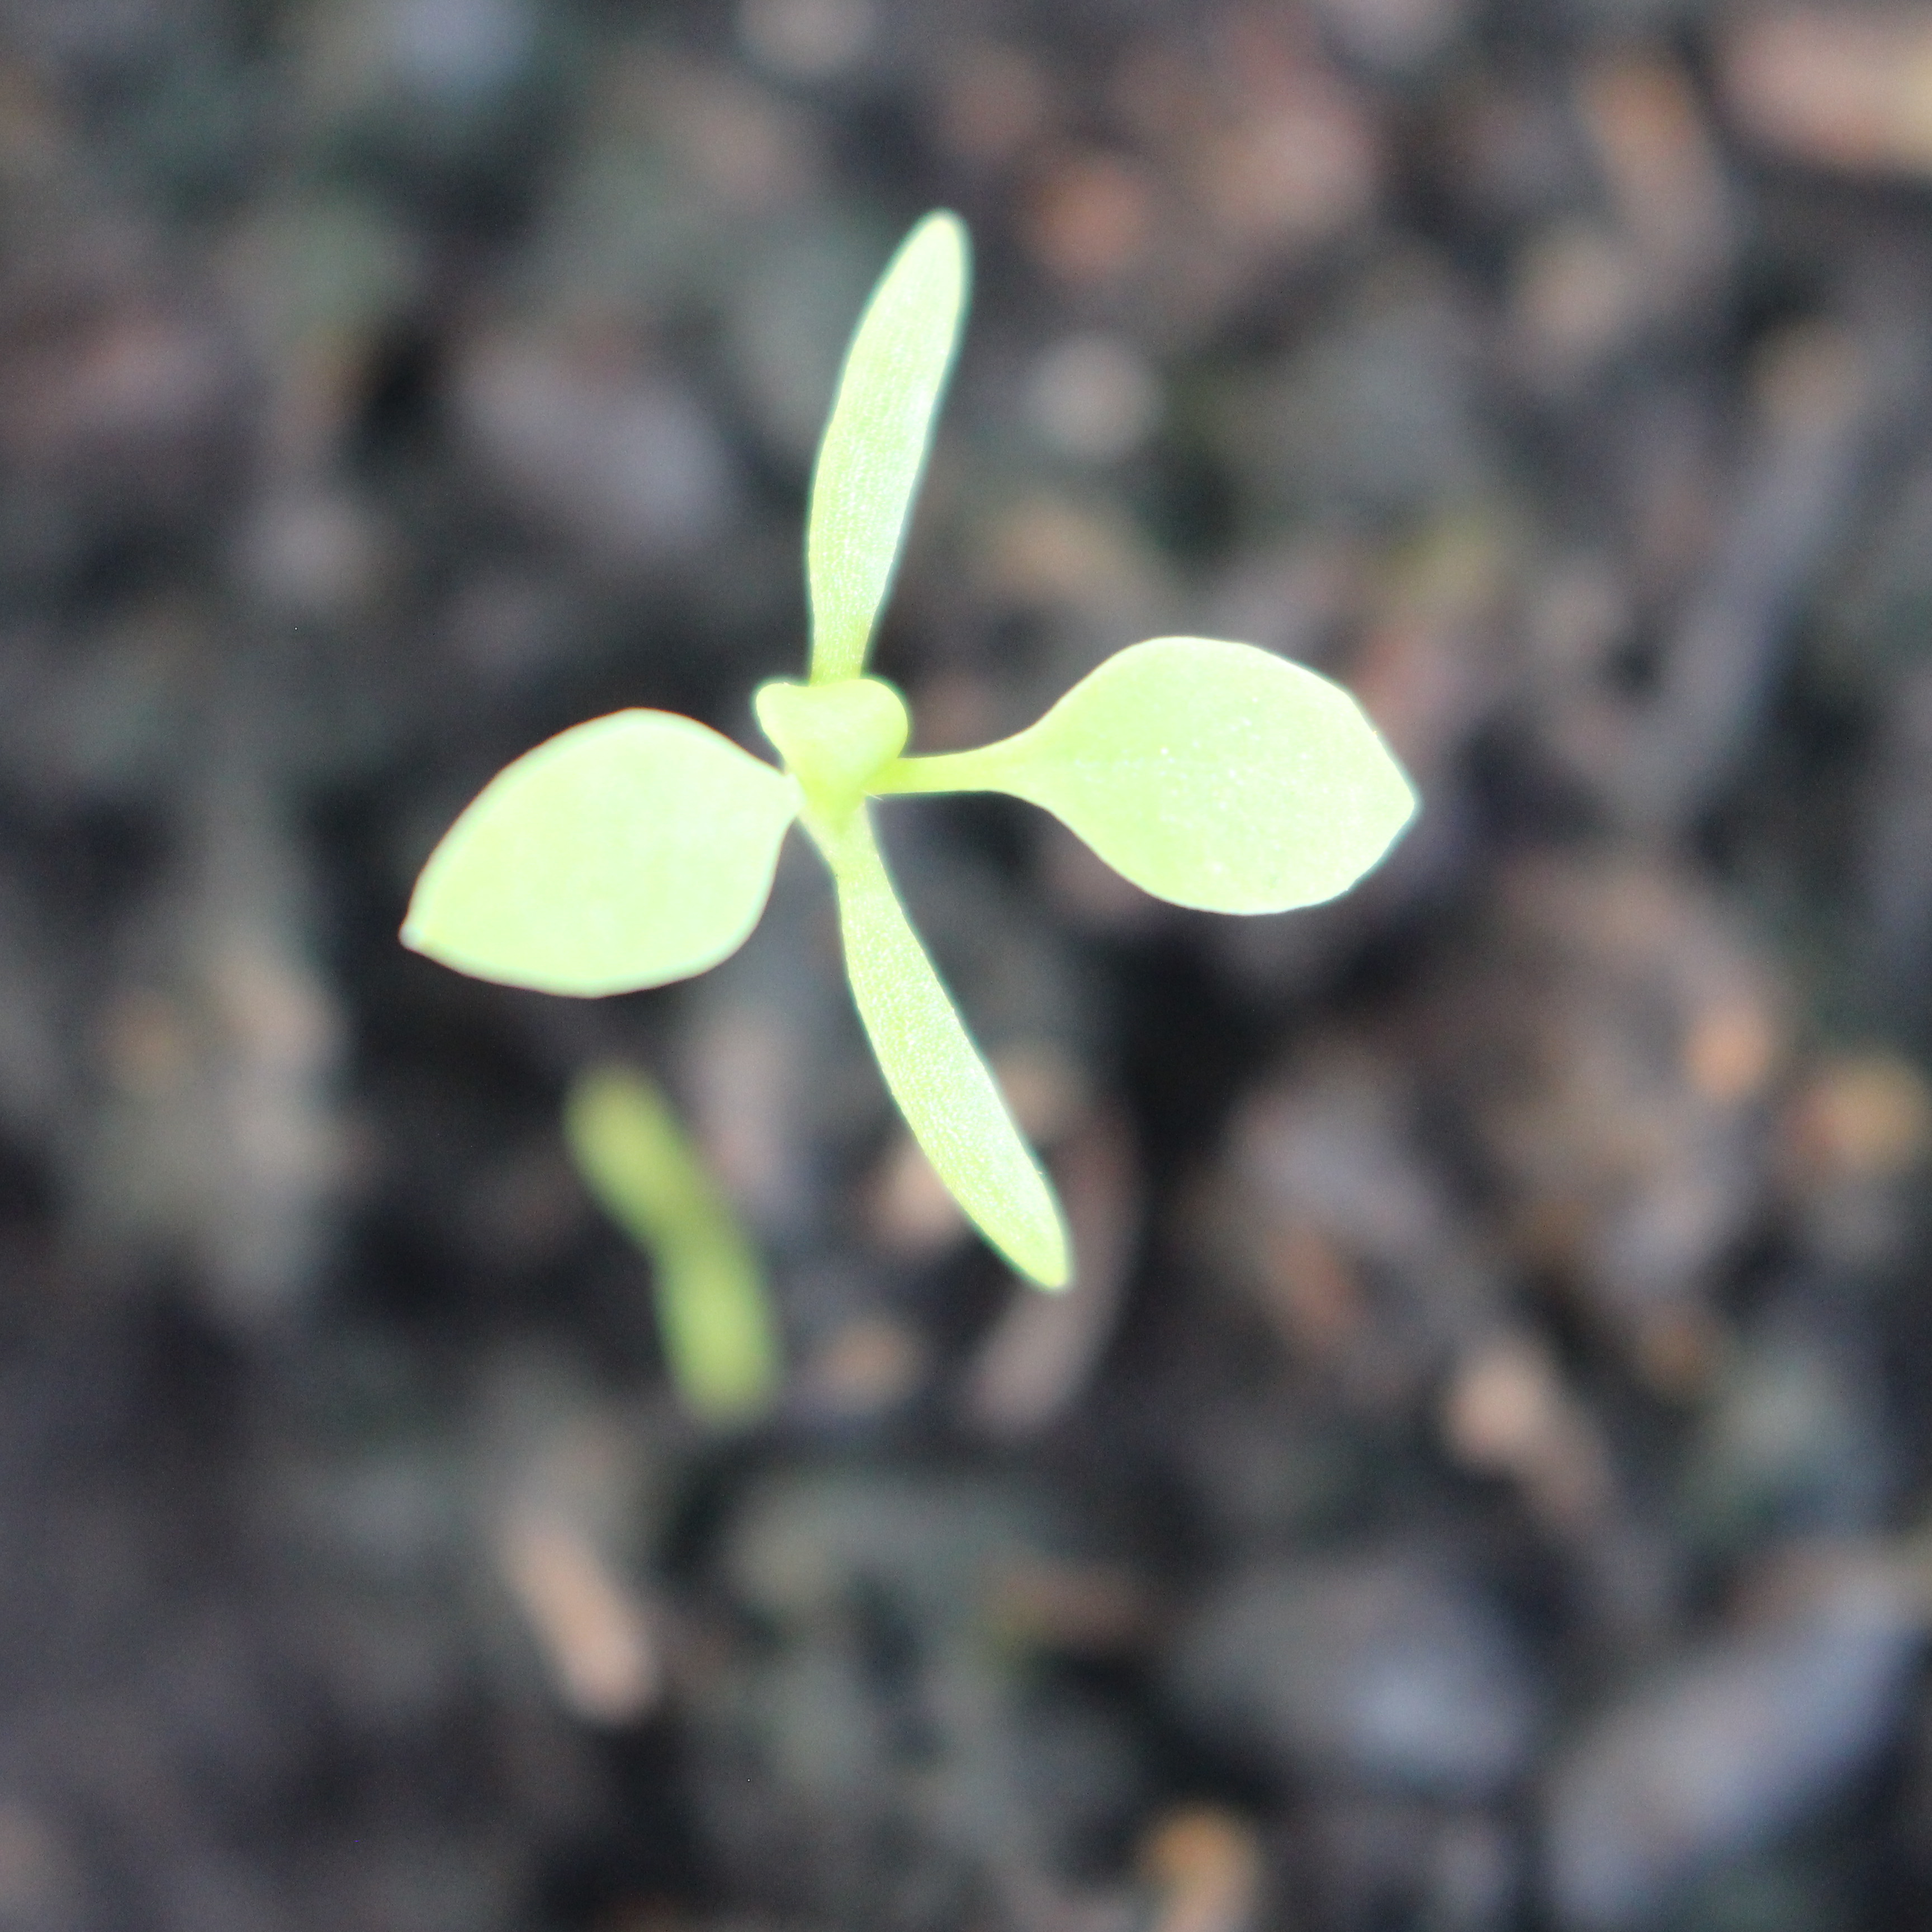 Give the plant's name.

Papaver rhoeas
